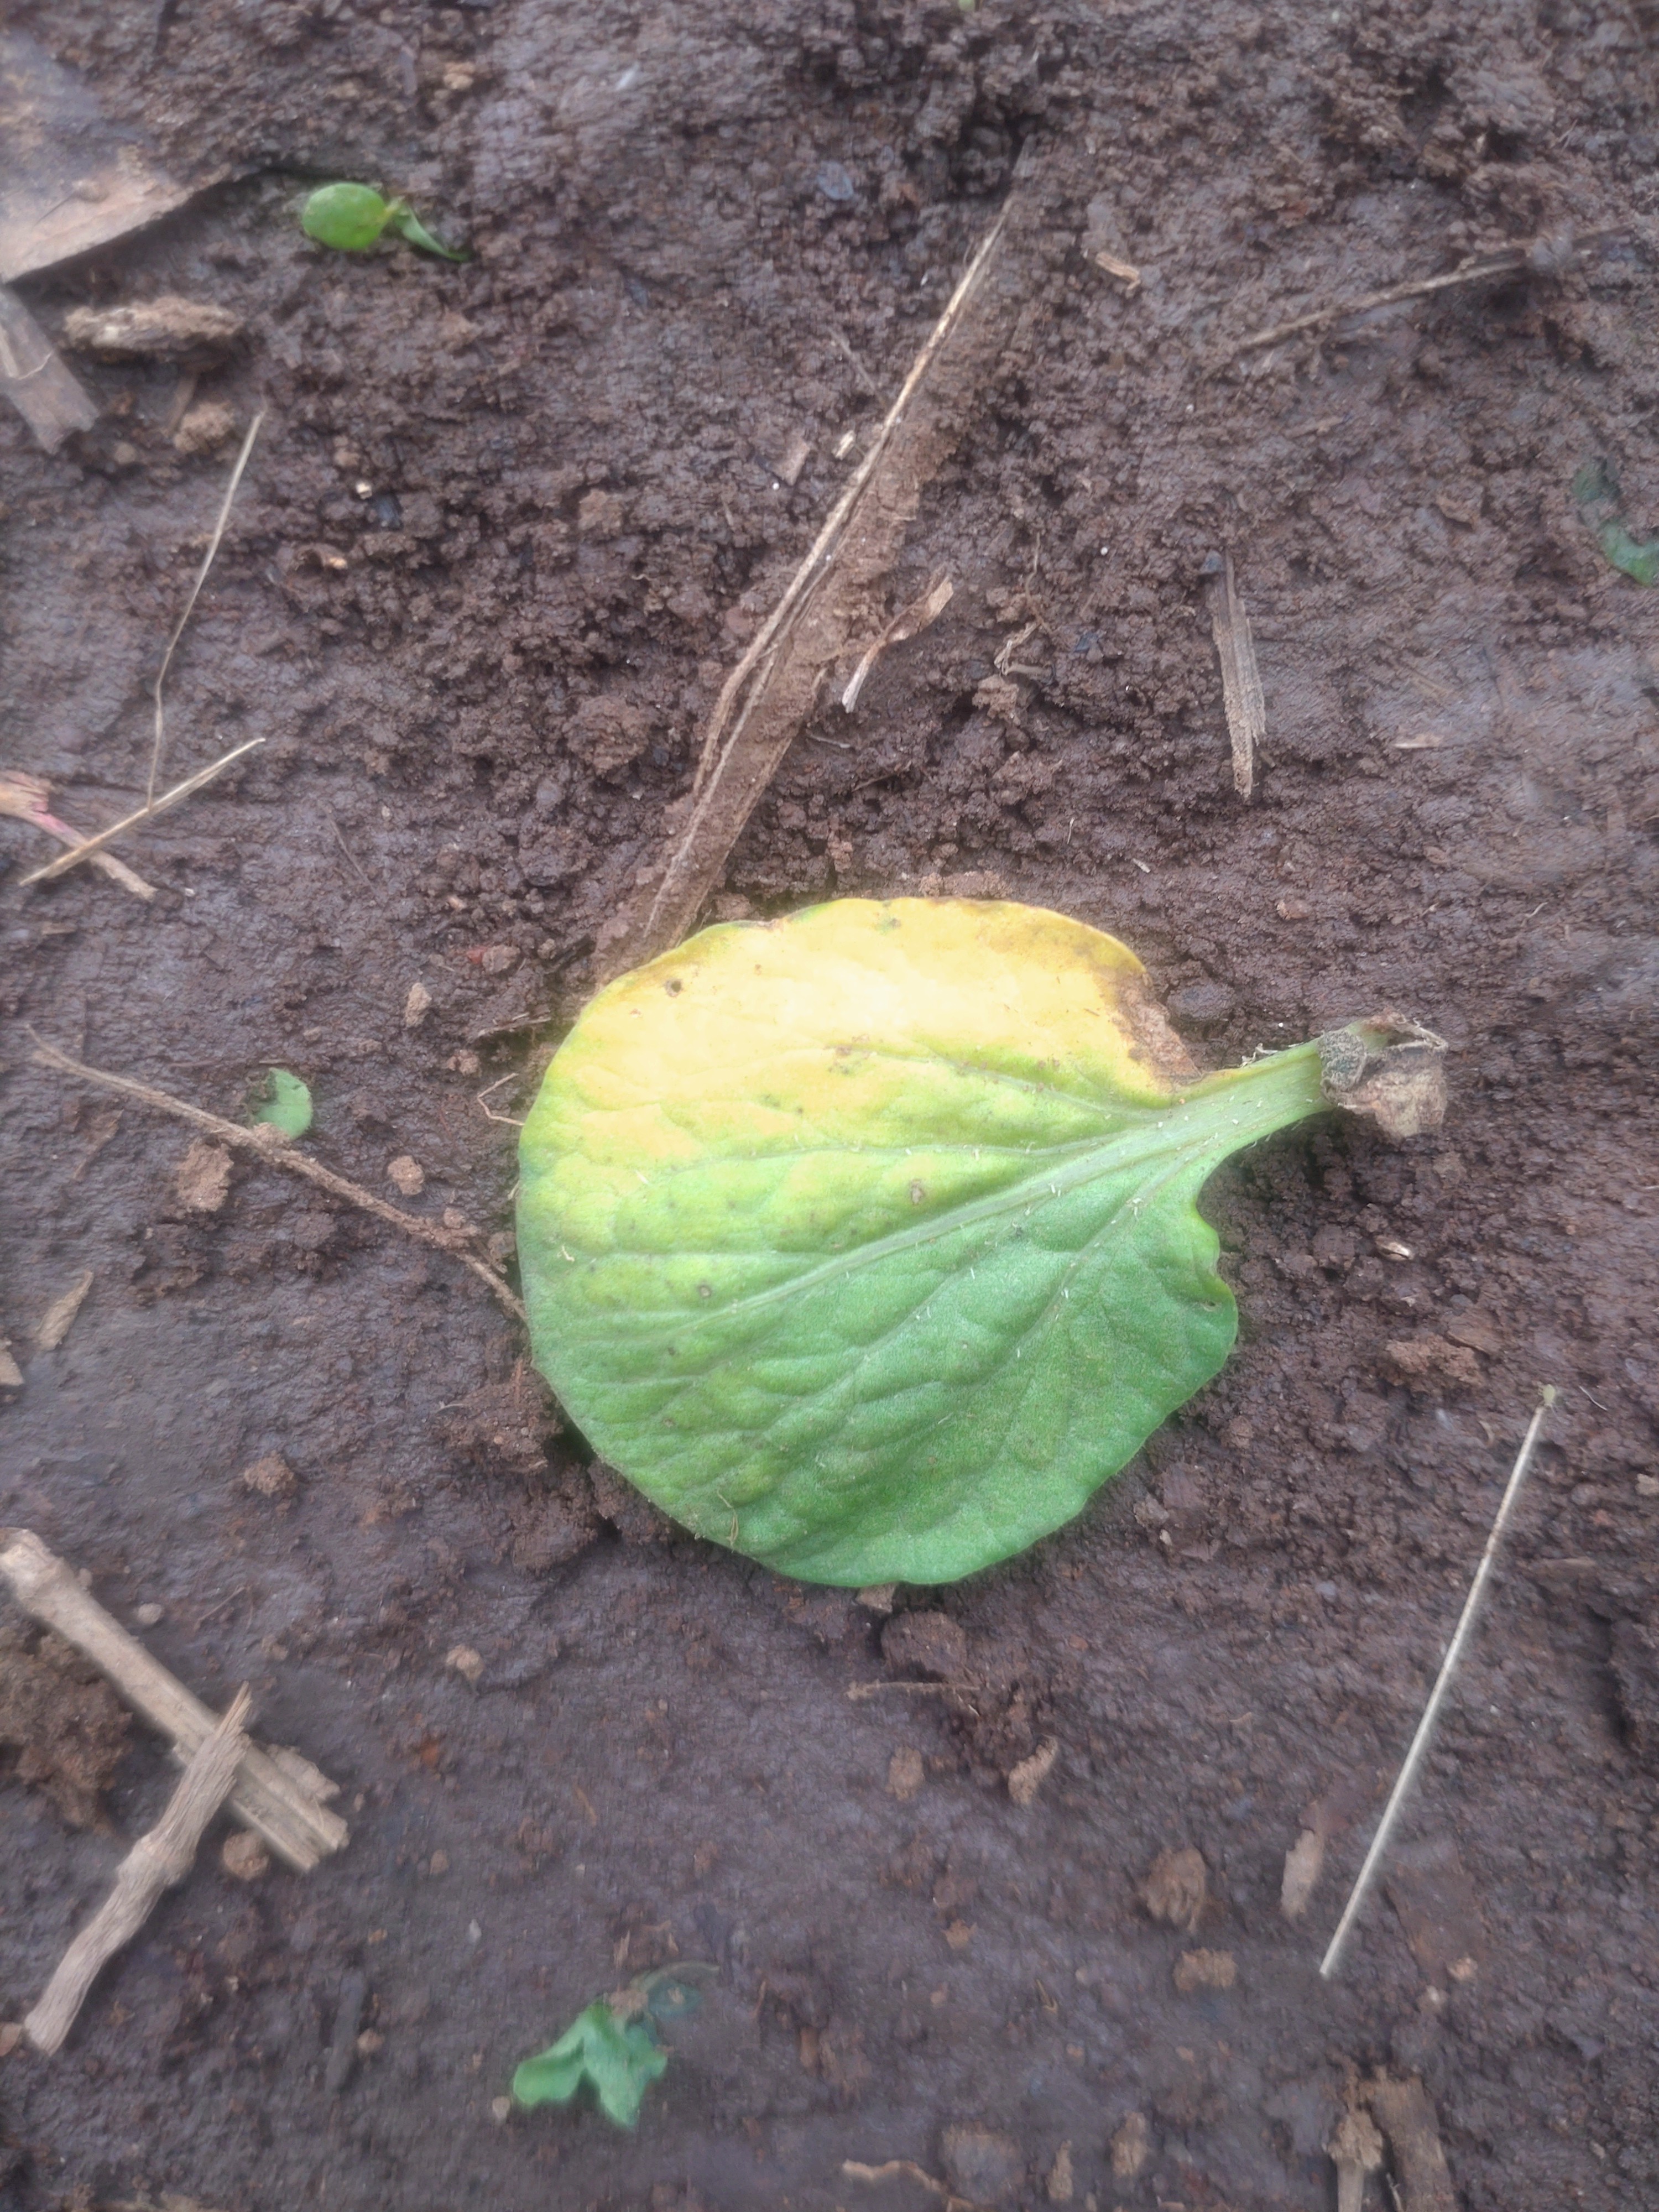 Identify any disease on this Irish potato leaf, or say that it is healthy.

late blight
